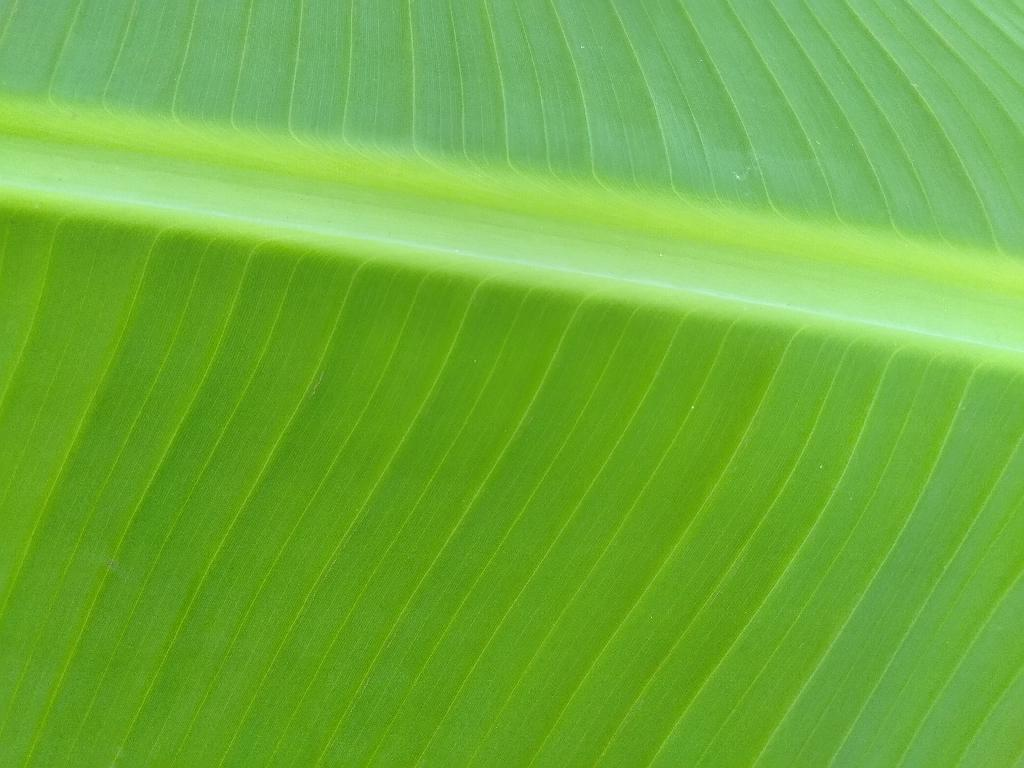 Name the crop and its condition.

banana, healthy
